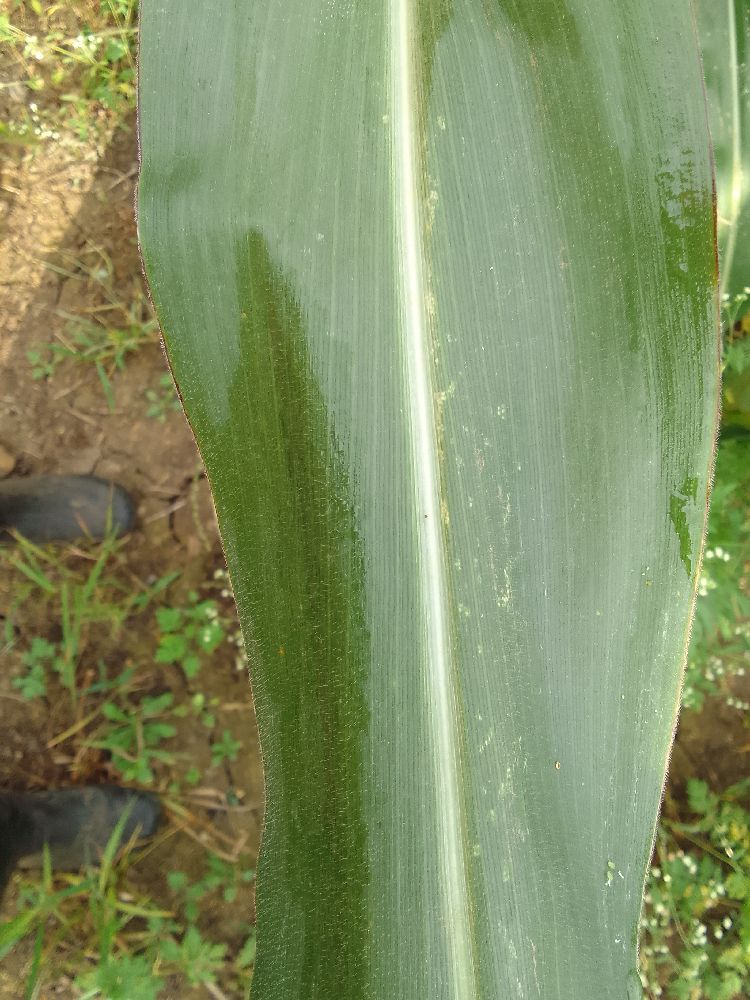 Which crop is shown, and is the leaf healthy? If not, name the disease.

maize, healthy
